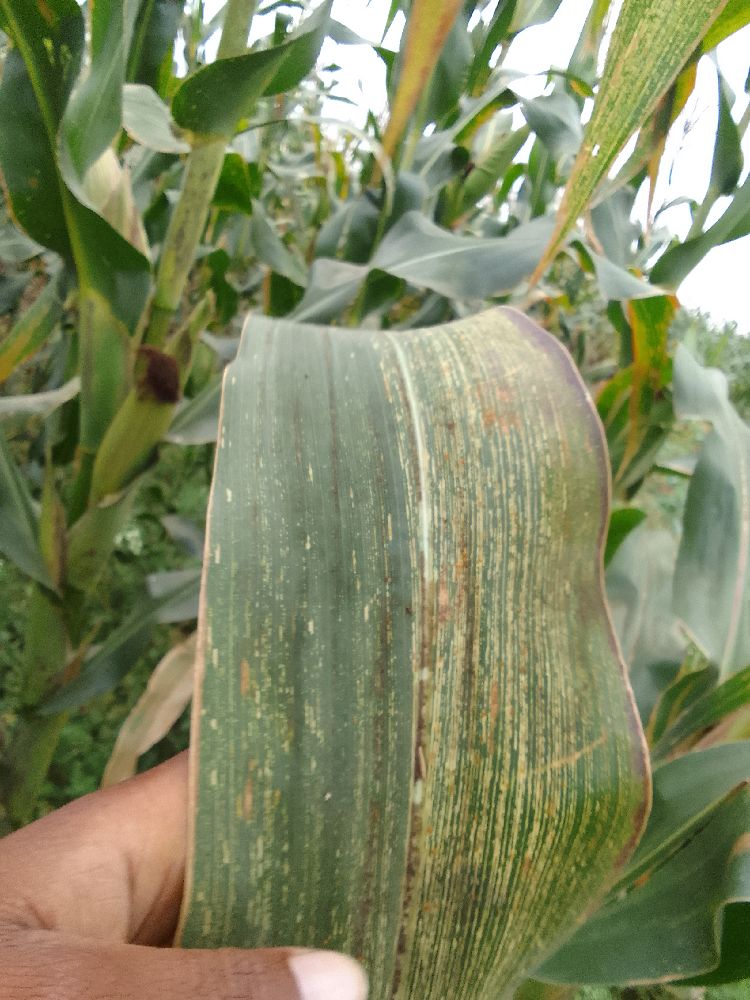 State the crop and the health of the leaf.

maize, maize streak virus
